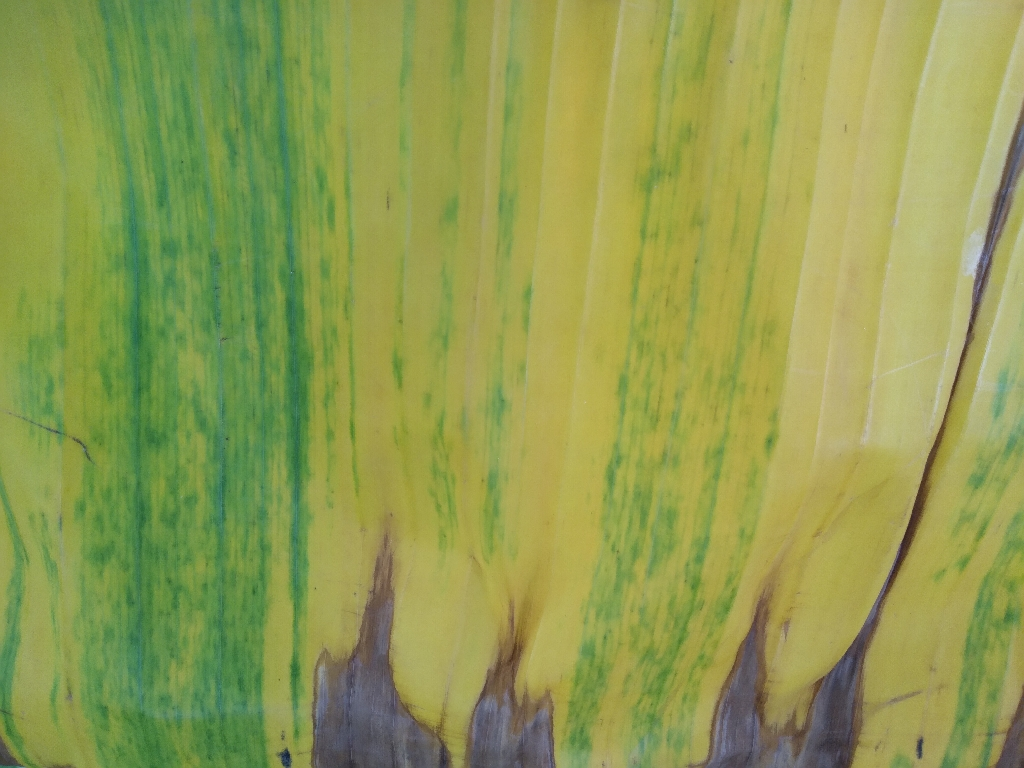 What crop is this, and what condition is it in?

banana, fusarium wilt race 1
